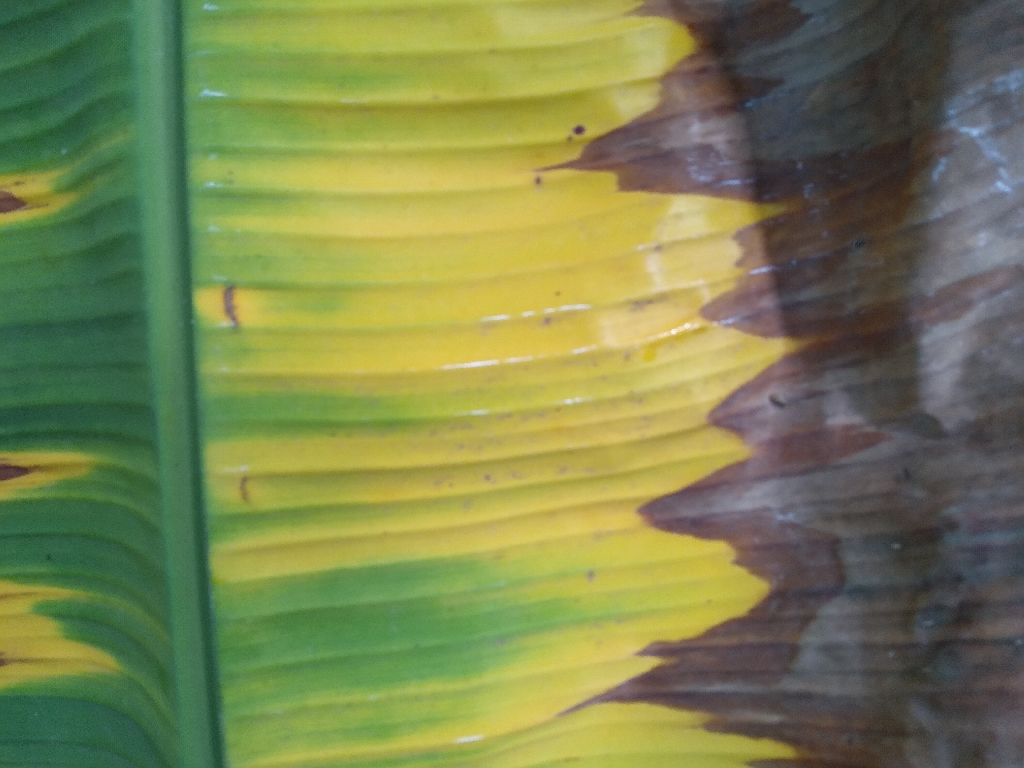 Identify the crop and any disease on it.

banana, fusarium wilt race 1
